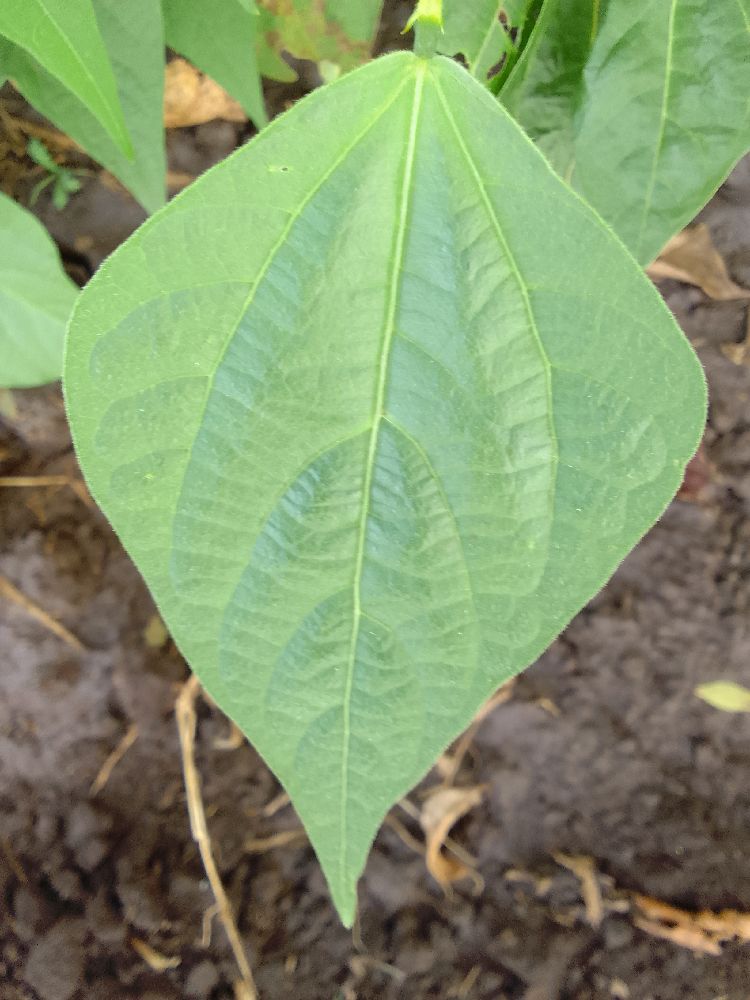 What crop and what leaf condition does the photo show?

common bean, healthy
